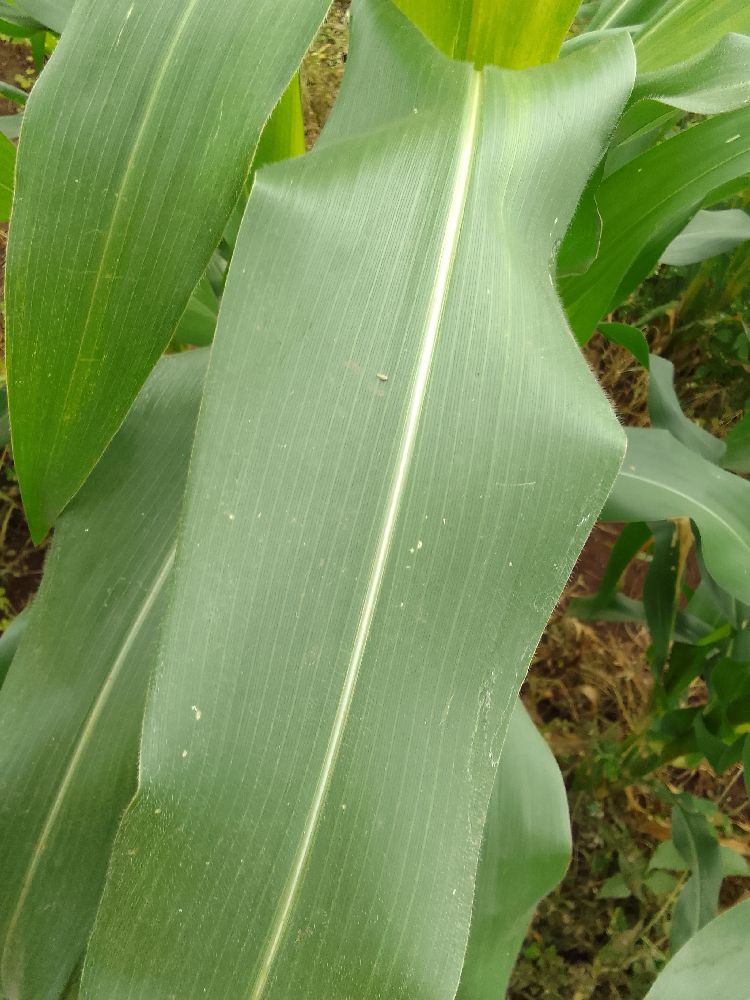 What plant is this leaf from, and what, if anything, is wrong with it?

maize, healthy
